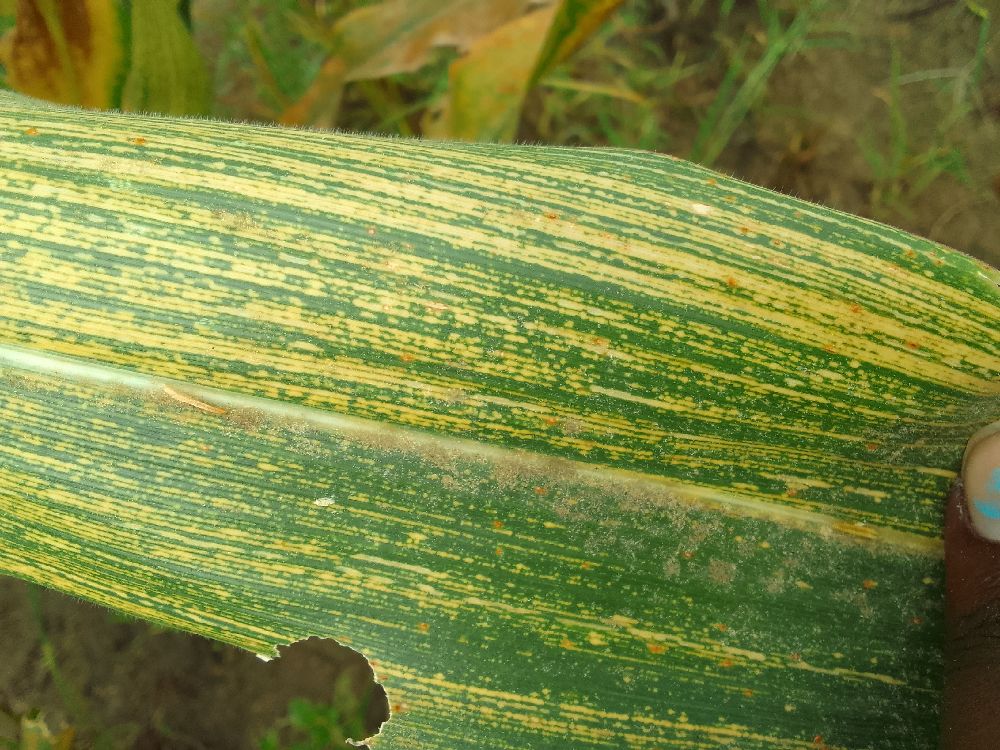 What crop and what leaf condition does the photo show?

maize, maize streak virus
